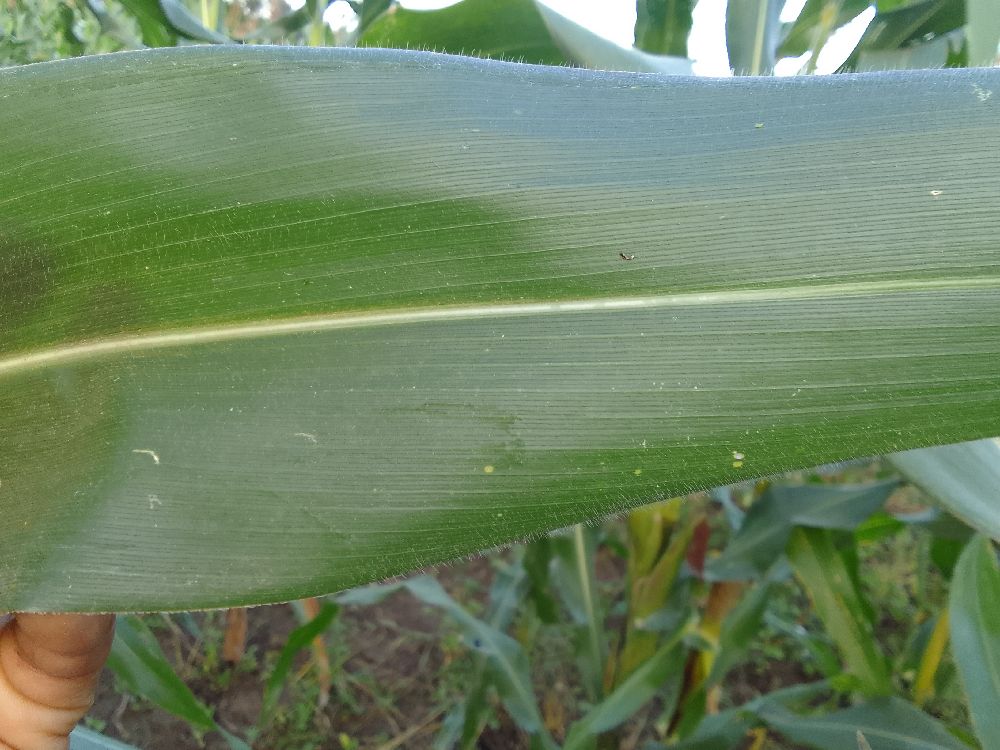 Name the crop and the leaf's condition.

maize, healthy
